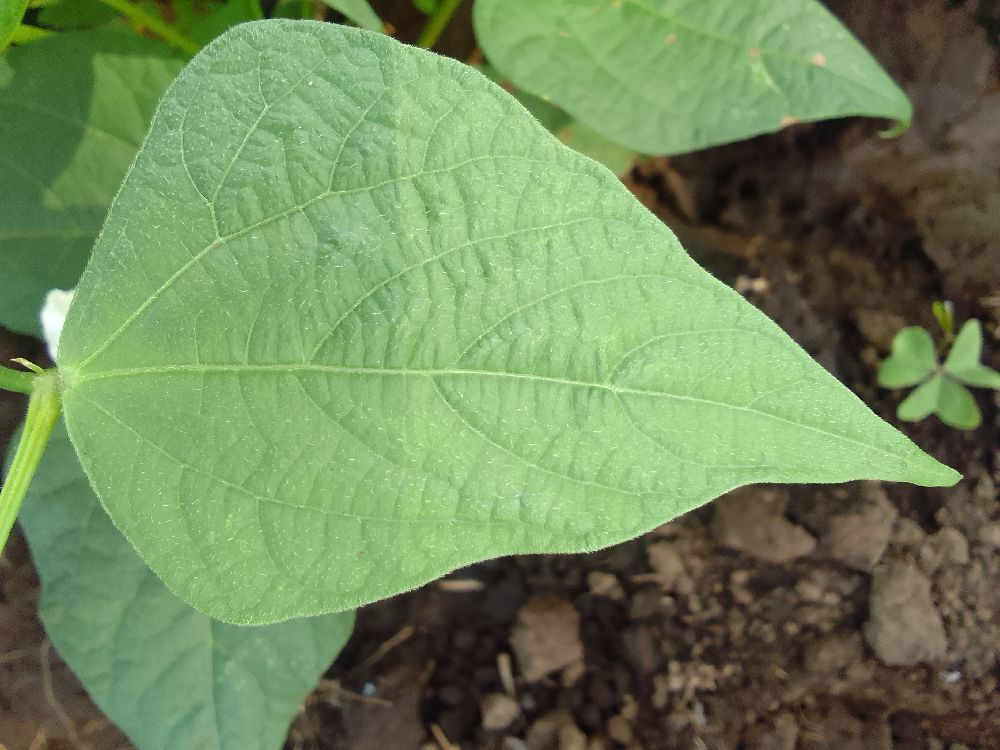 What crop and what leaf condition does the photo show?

common bean, healthy
